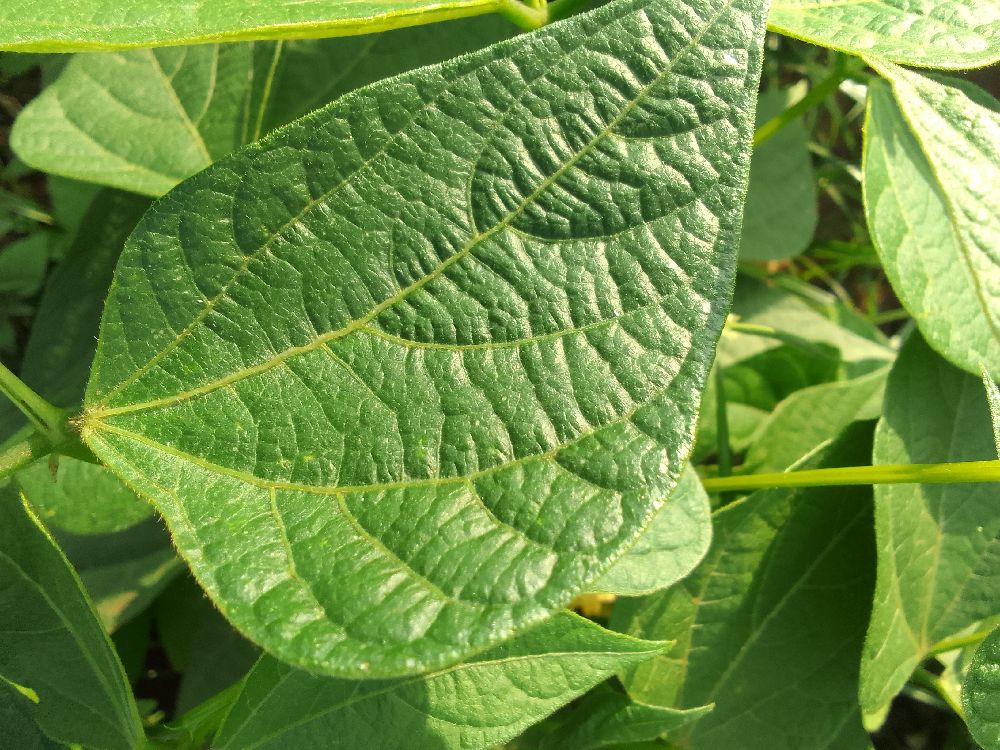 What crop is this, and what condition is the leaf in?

common bean, healthy
